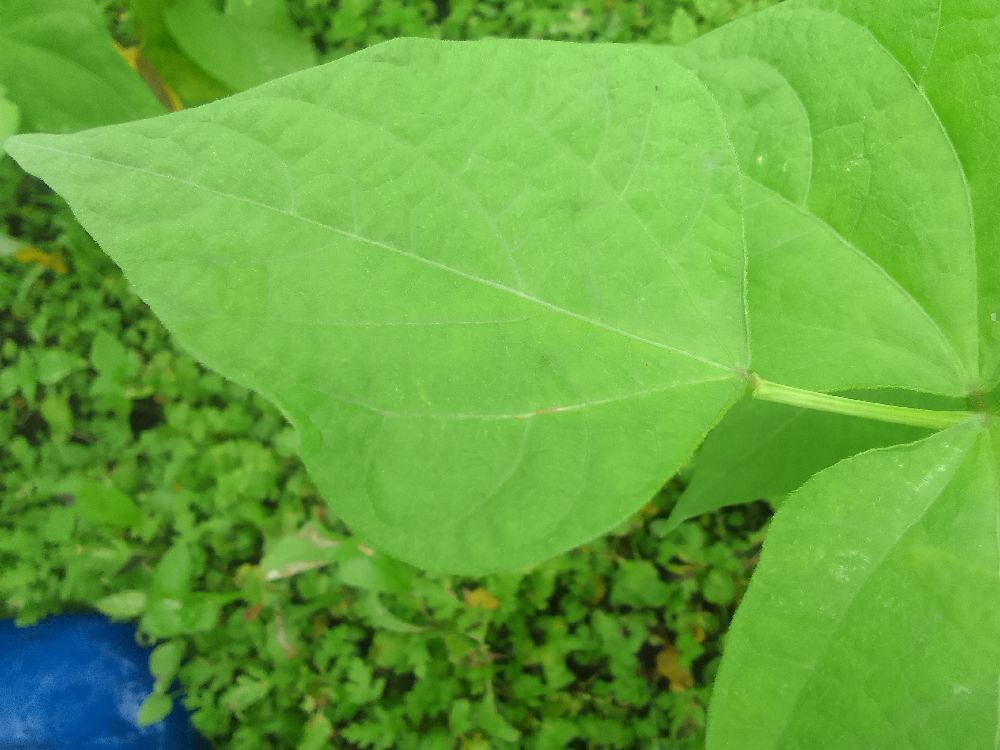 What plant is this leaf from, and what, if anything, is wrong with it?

common bean, healthy
